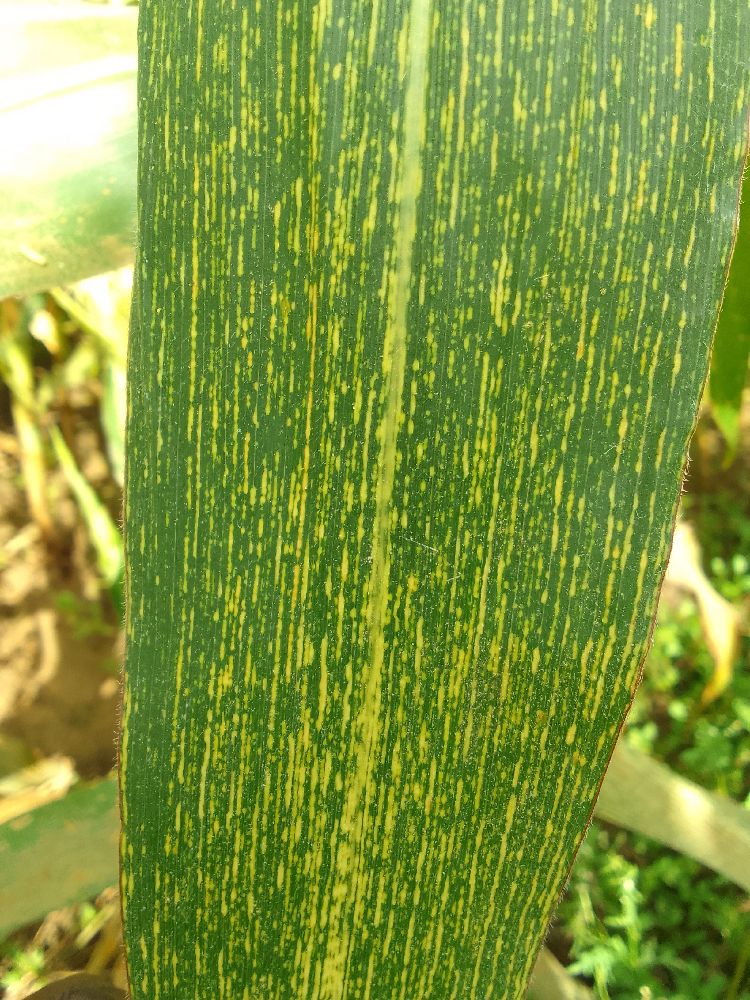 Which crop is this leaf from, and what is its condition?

maize, maize streak virus
